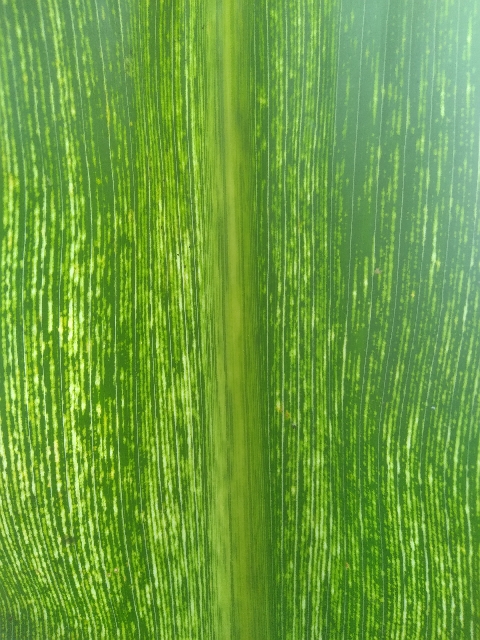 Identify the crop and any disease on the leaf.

maize, maize streak virus
